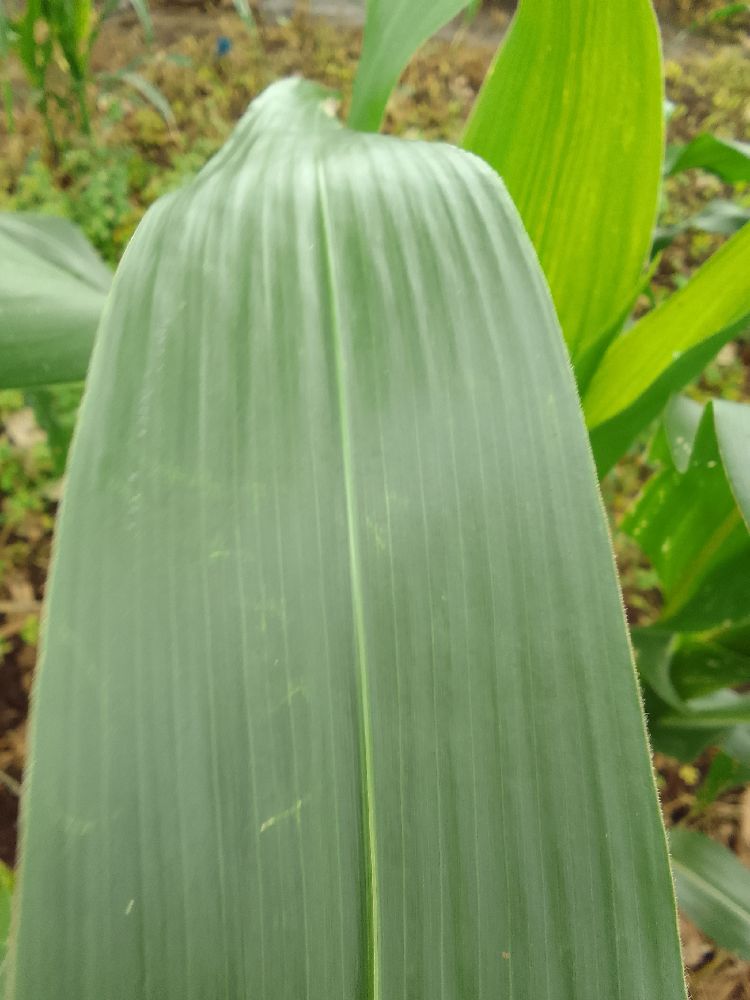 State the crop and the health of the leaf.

maize, healthy
